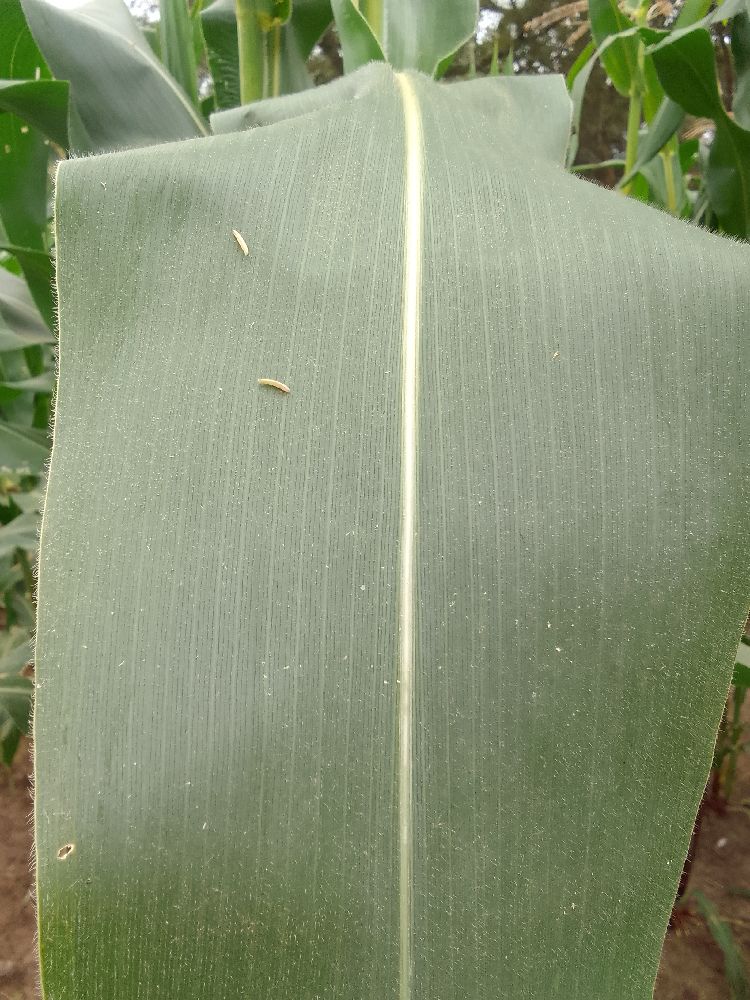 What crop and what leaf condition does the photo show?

maize, healthy
